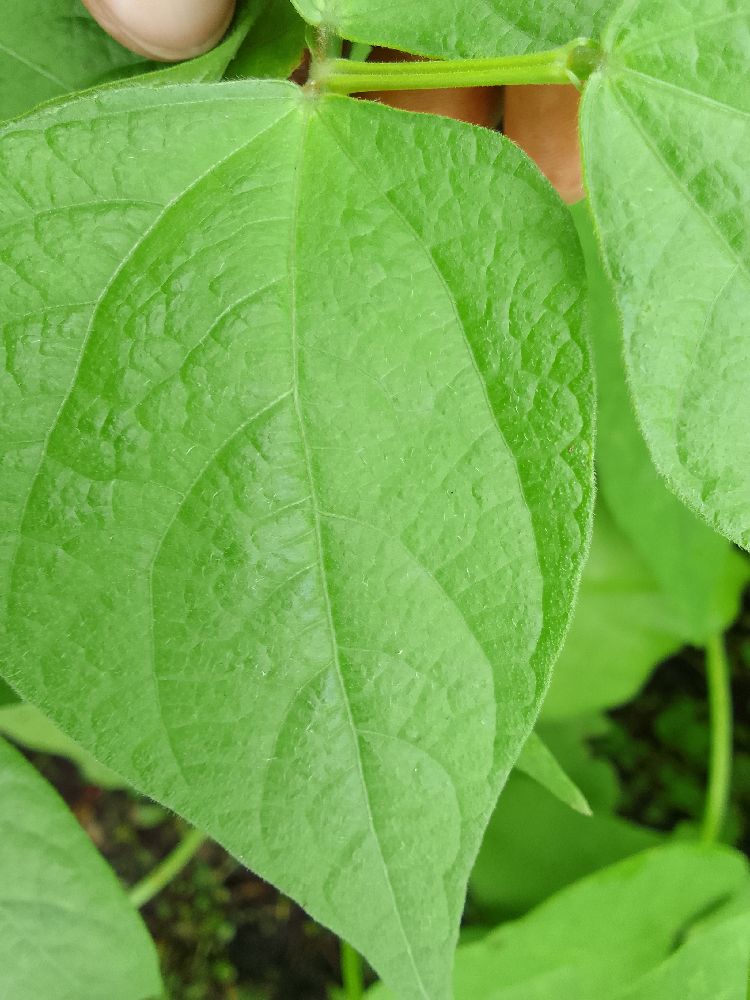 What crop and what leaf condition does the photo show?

common bean, healthy
